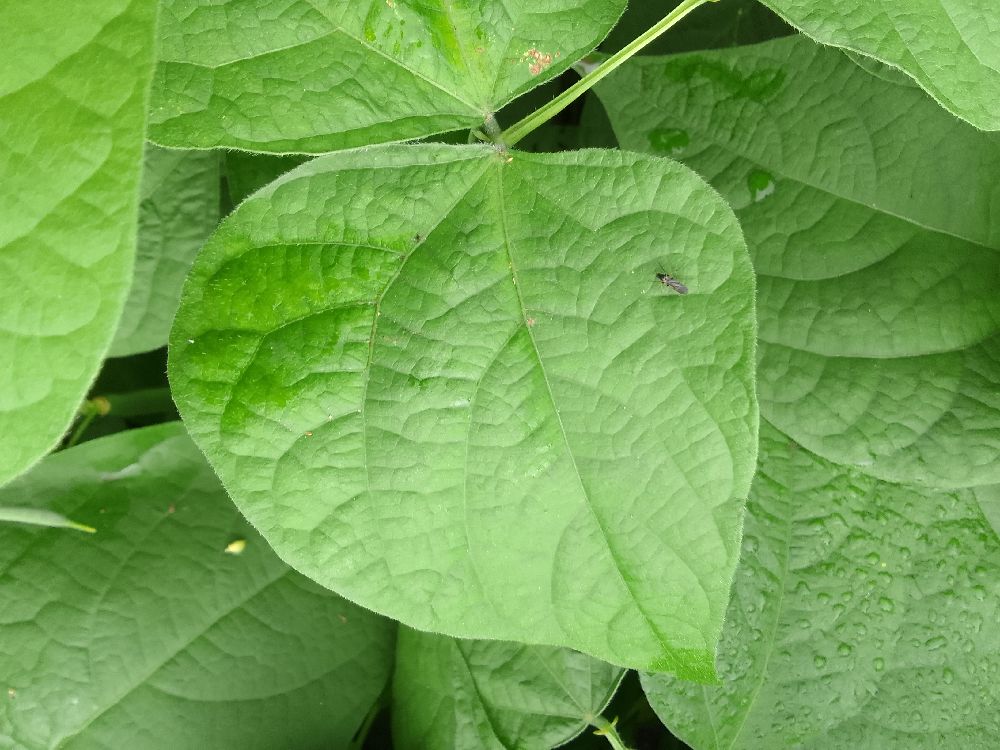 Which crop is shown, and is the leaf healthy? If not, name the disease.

common bean, healthy
